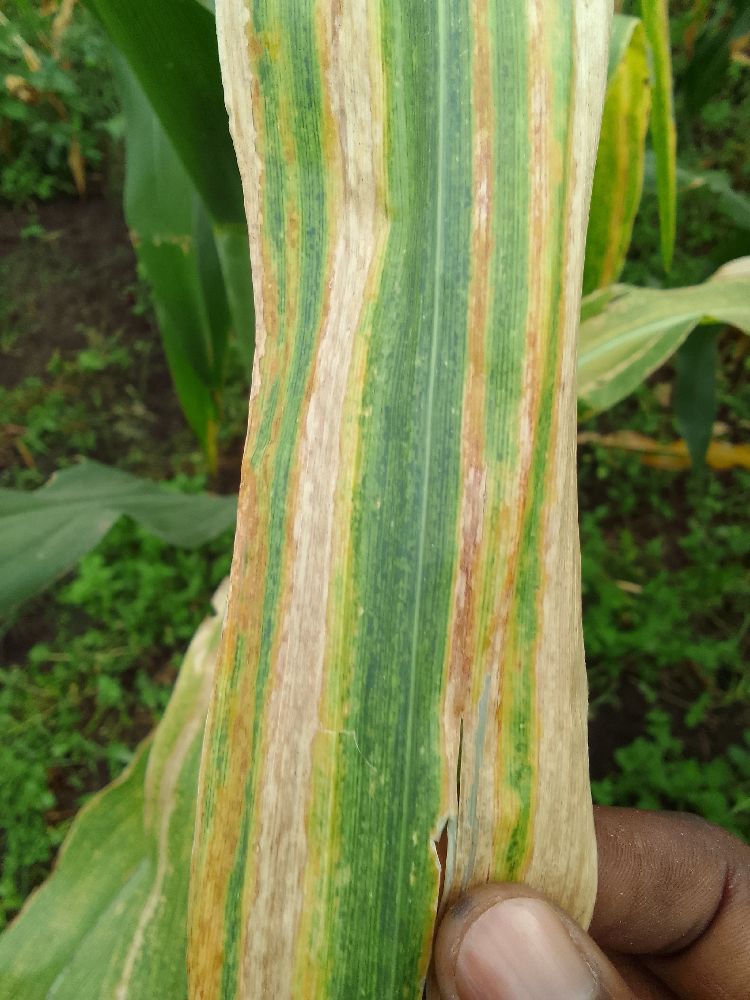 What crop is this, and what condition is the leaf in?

maize, maize lethal necrosis
